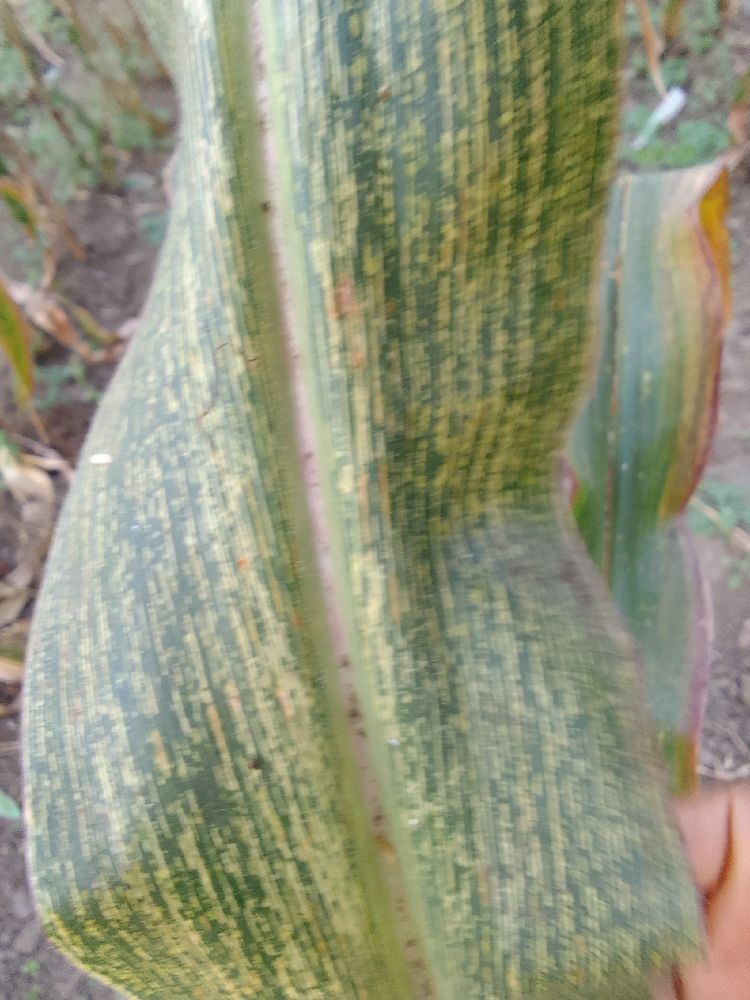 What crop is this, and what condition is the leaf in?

maize, maize streak virus
